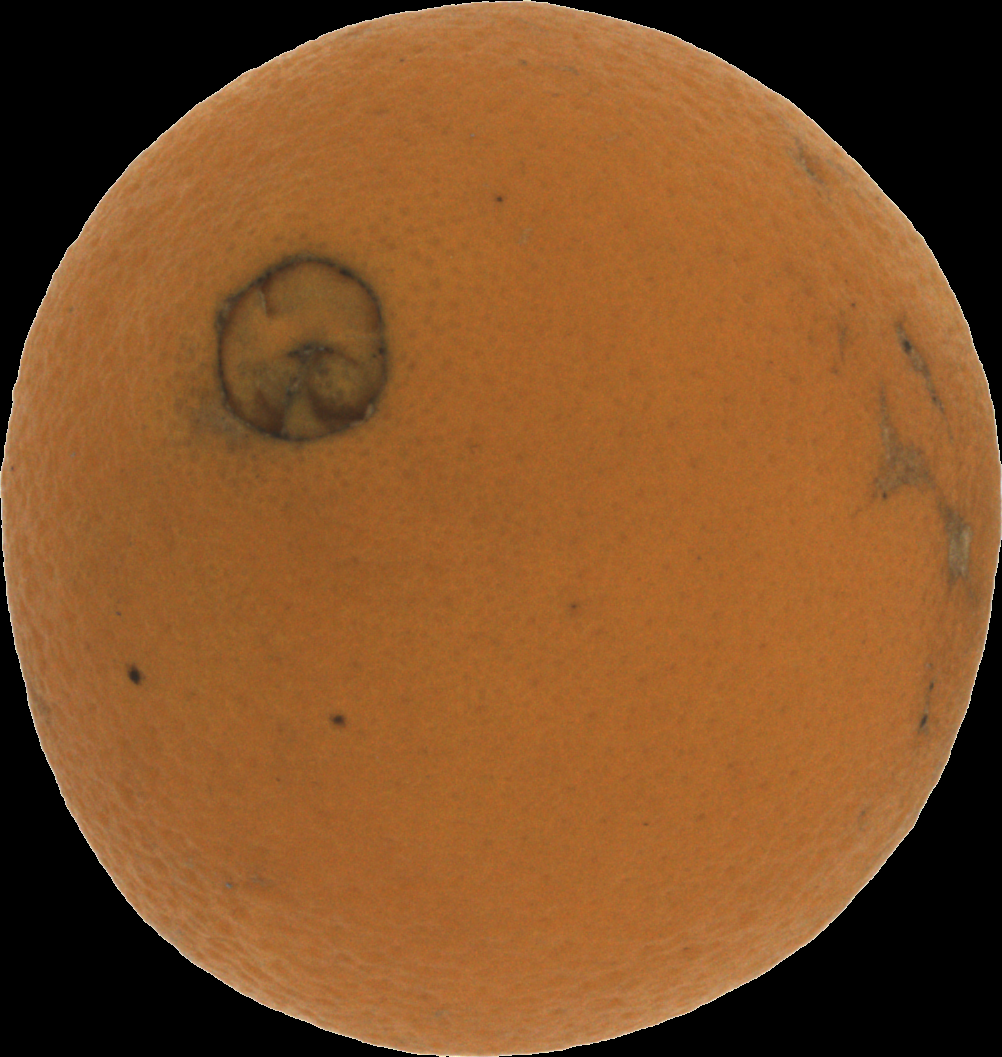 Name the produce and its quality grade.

orange, bad
